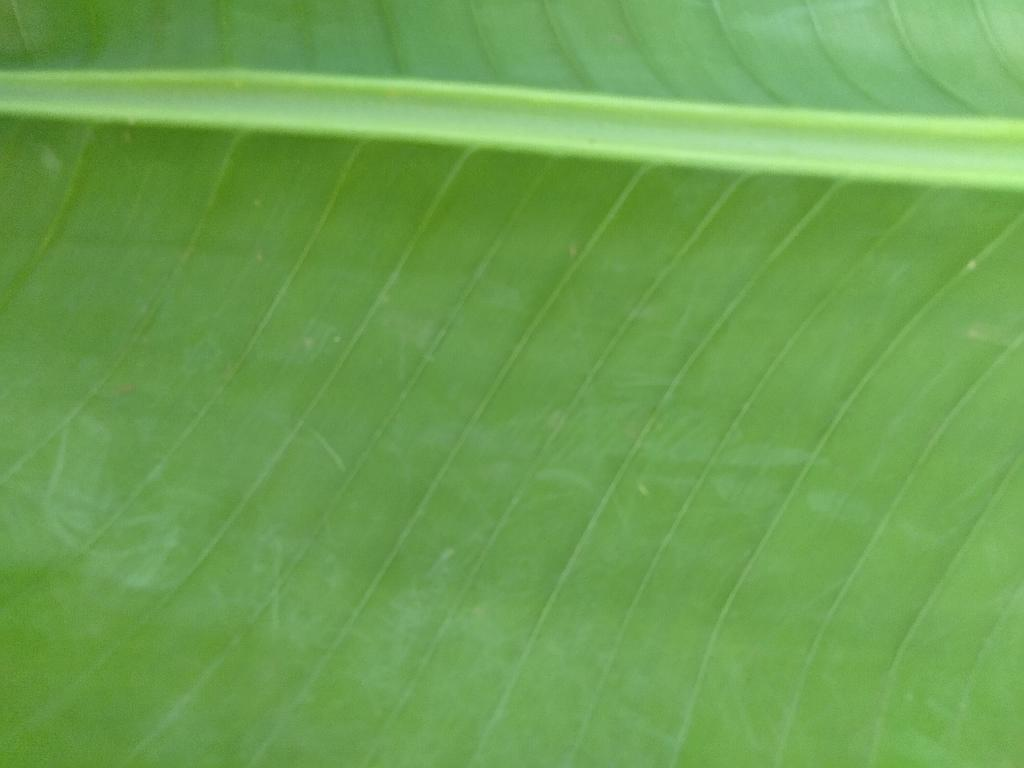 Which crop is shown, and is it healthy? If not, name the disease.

banana, healthy
